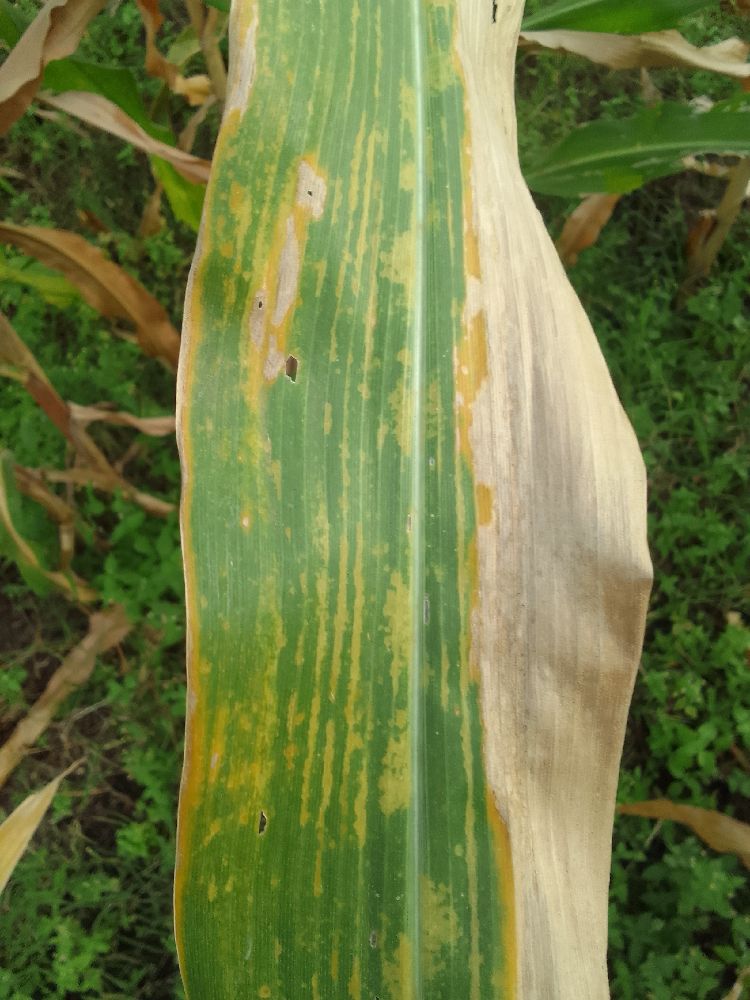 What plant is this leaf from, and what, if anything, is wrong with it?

maize, maize lethal necrosis
